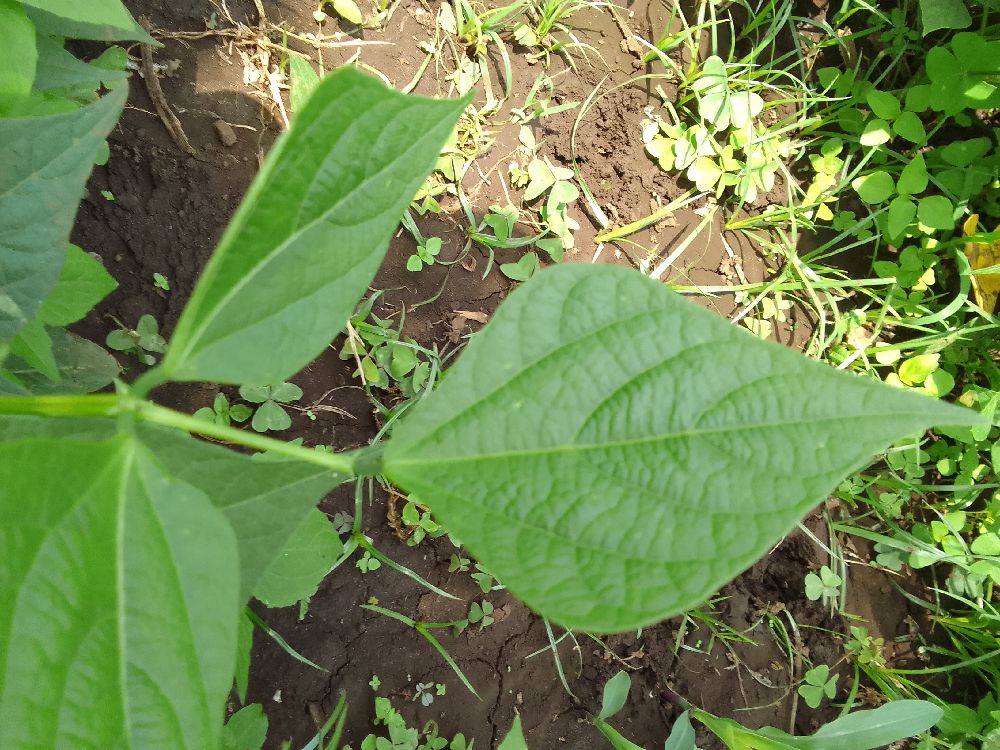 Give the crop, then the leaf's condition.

common bean, healthy
